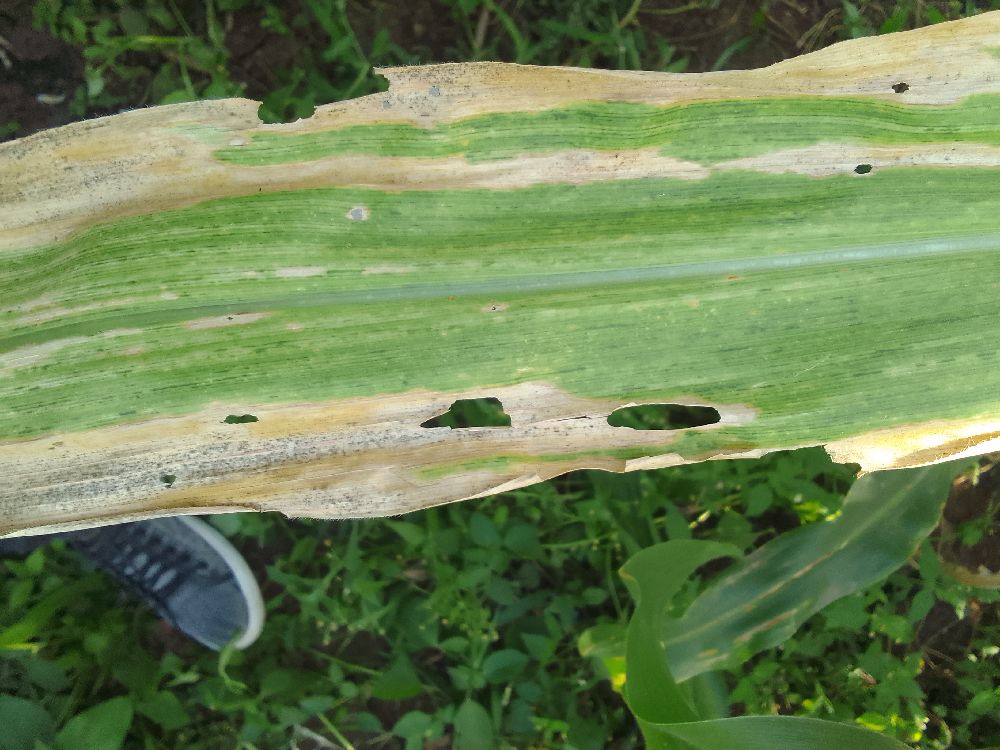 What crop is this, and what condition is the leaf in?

maize, maize lethal necrosis
